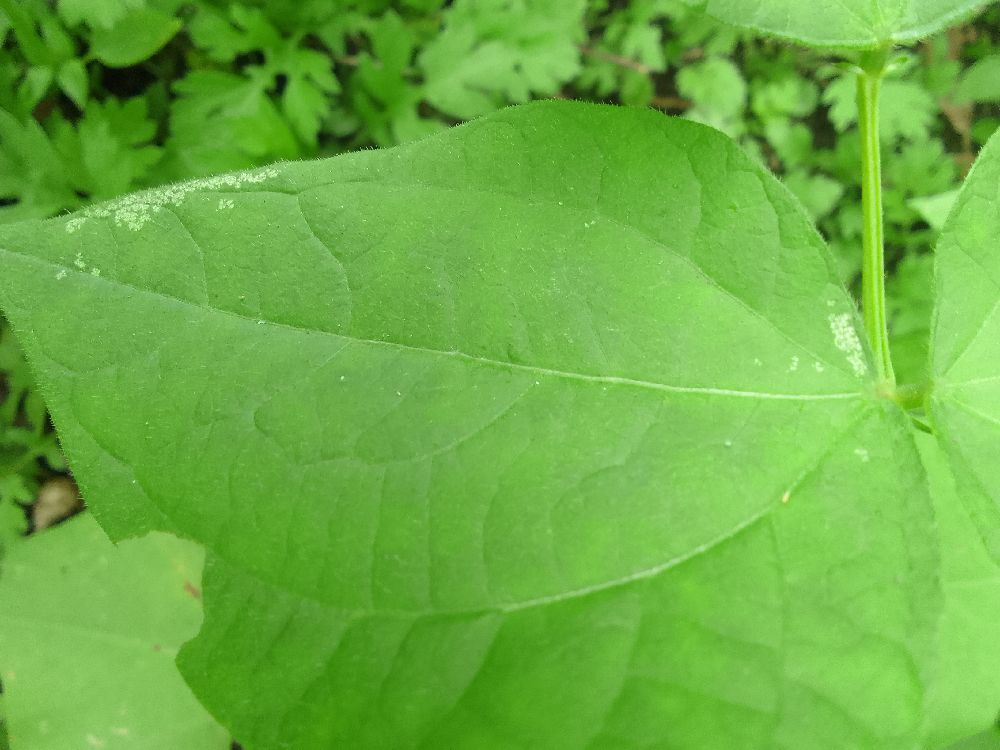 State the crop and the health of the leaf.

common bean, healthy
